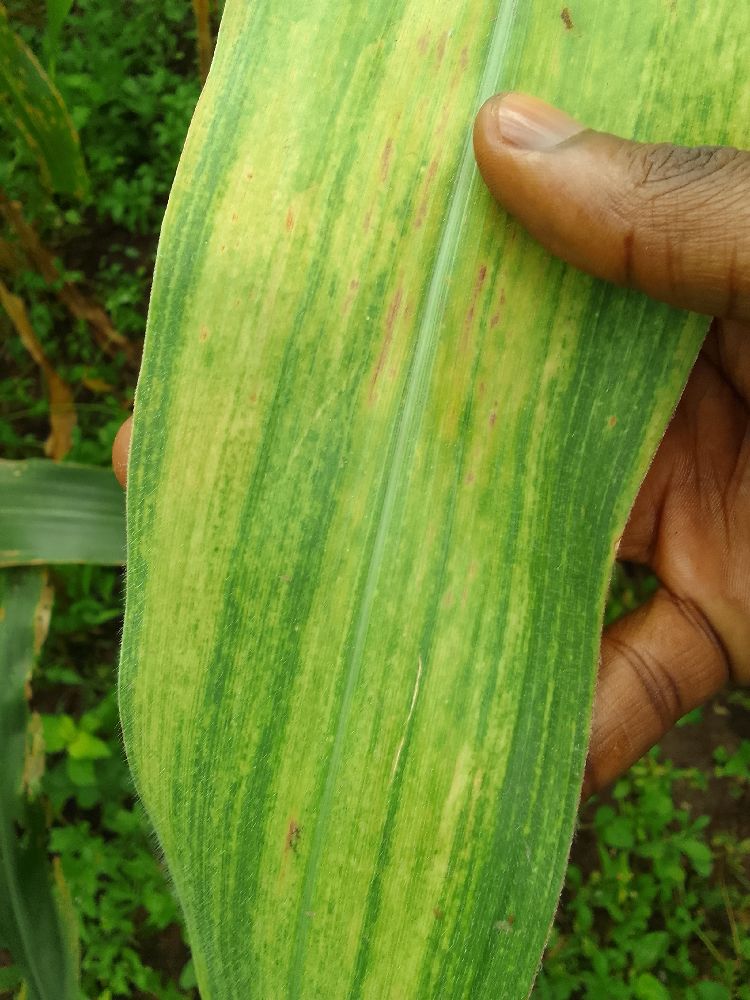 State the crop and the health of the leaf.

maize, maize lethal necrosis
